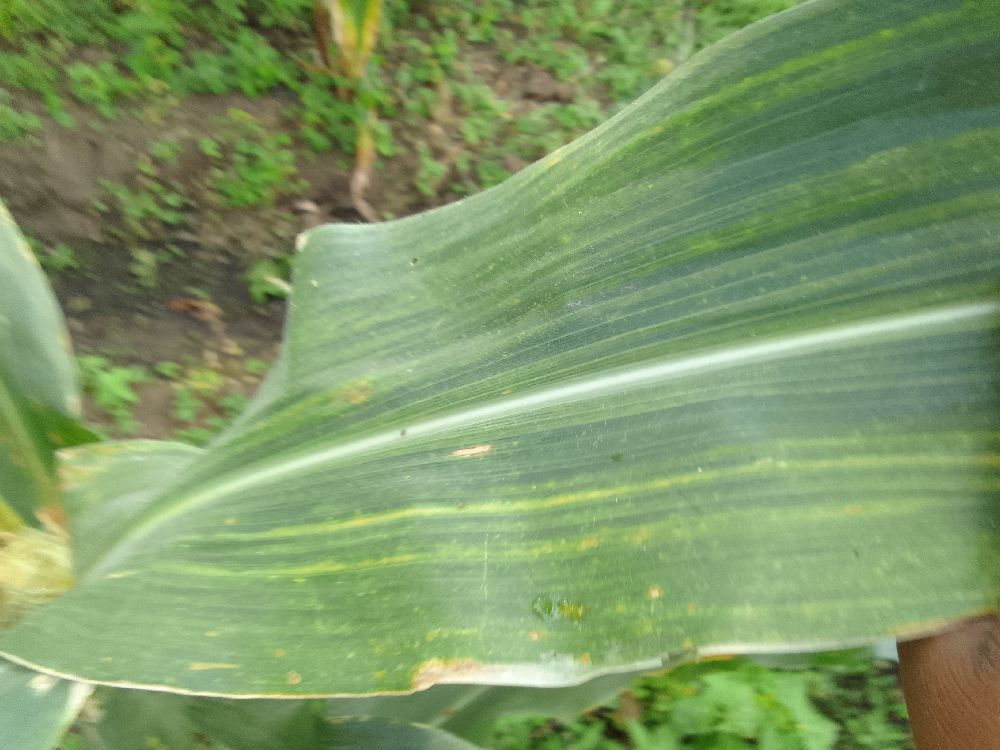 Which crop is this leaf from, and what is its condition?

maize, maize lethal necrosis
